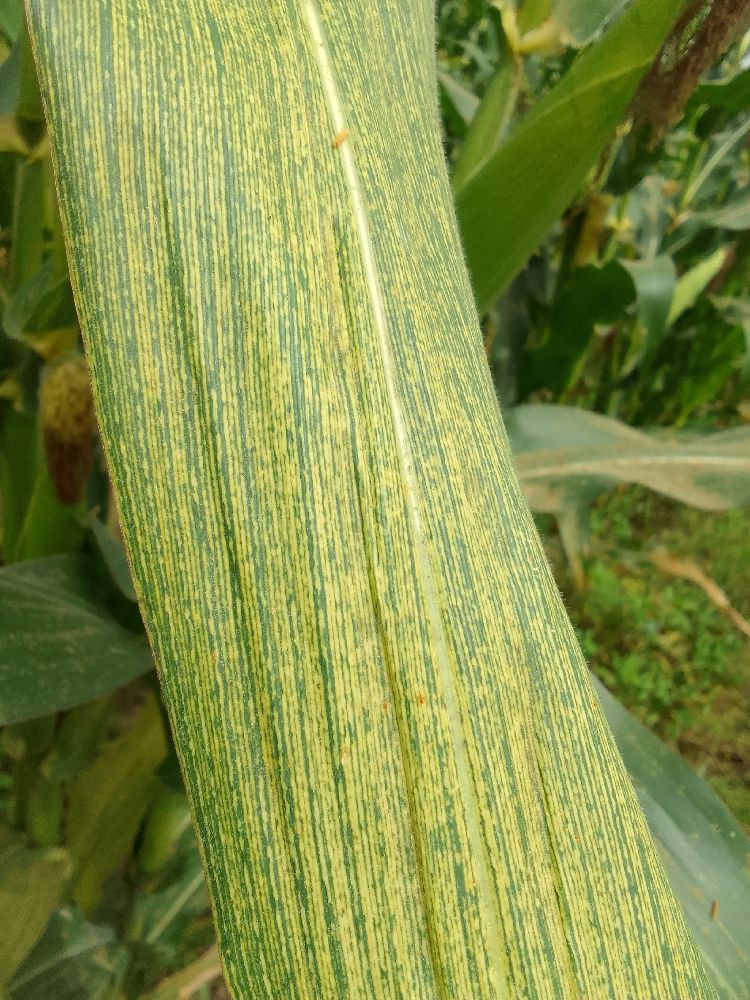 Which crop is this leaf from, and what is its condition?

maize, maize streak virus
